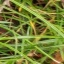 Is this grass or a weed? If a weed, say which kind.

grass
